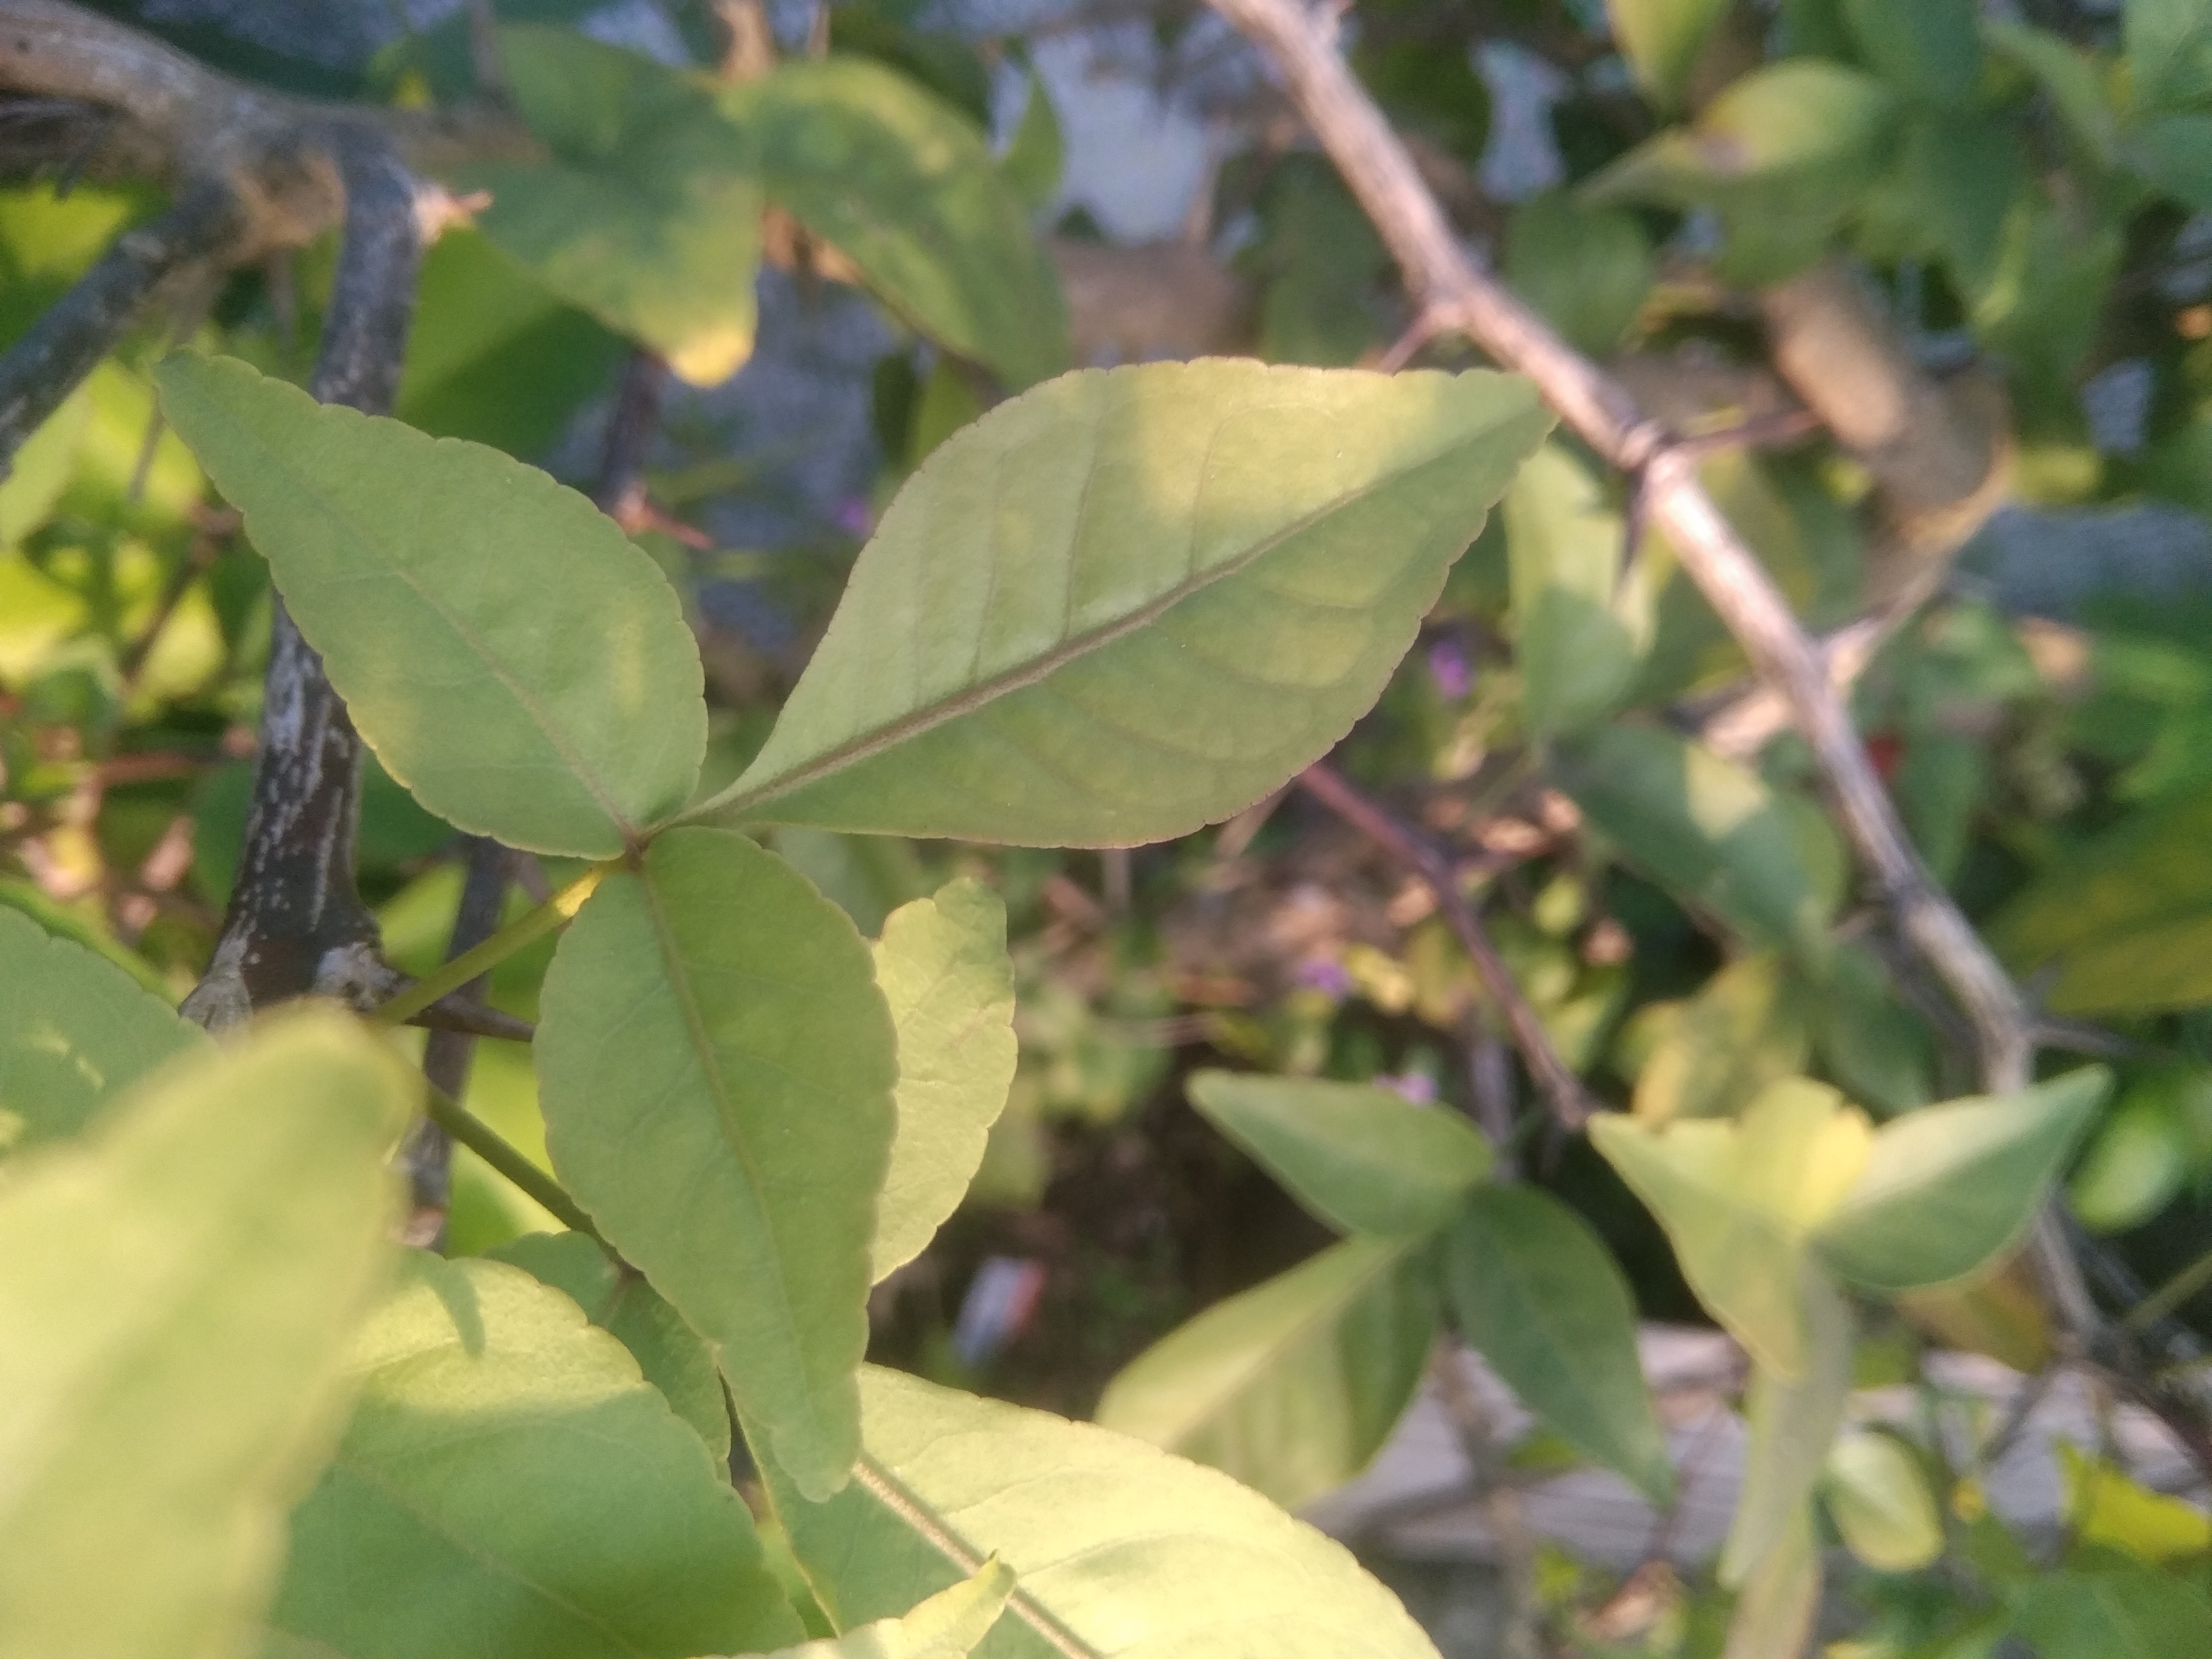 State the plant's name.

wood apple
